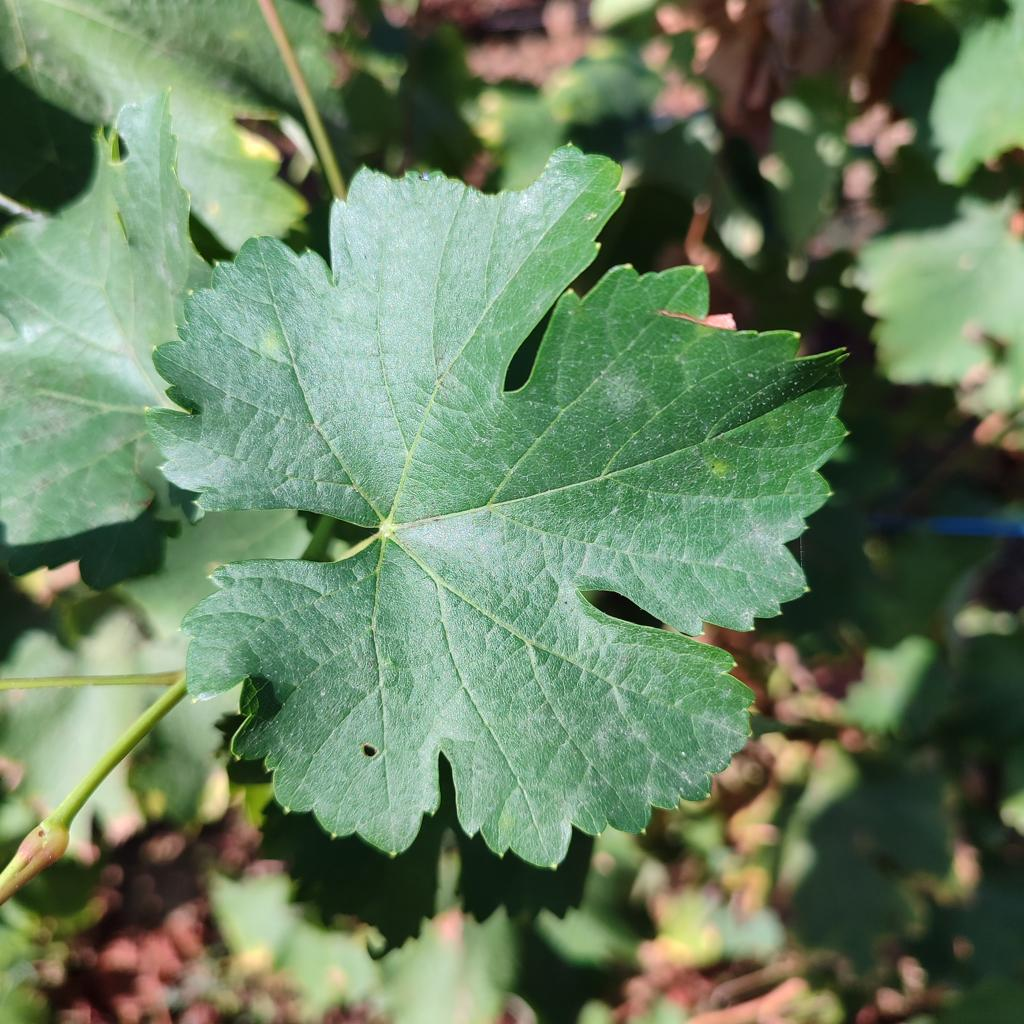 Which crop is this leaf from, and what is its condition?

grapevine, powdery mildew
